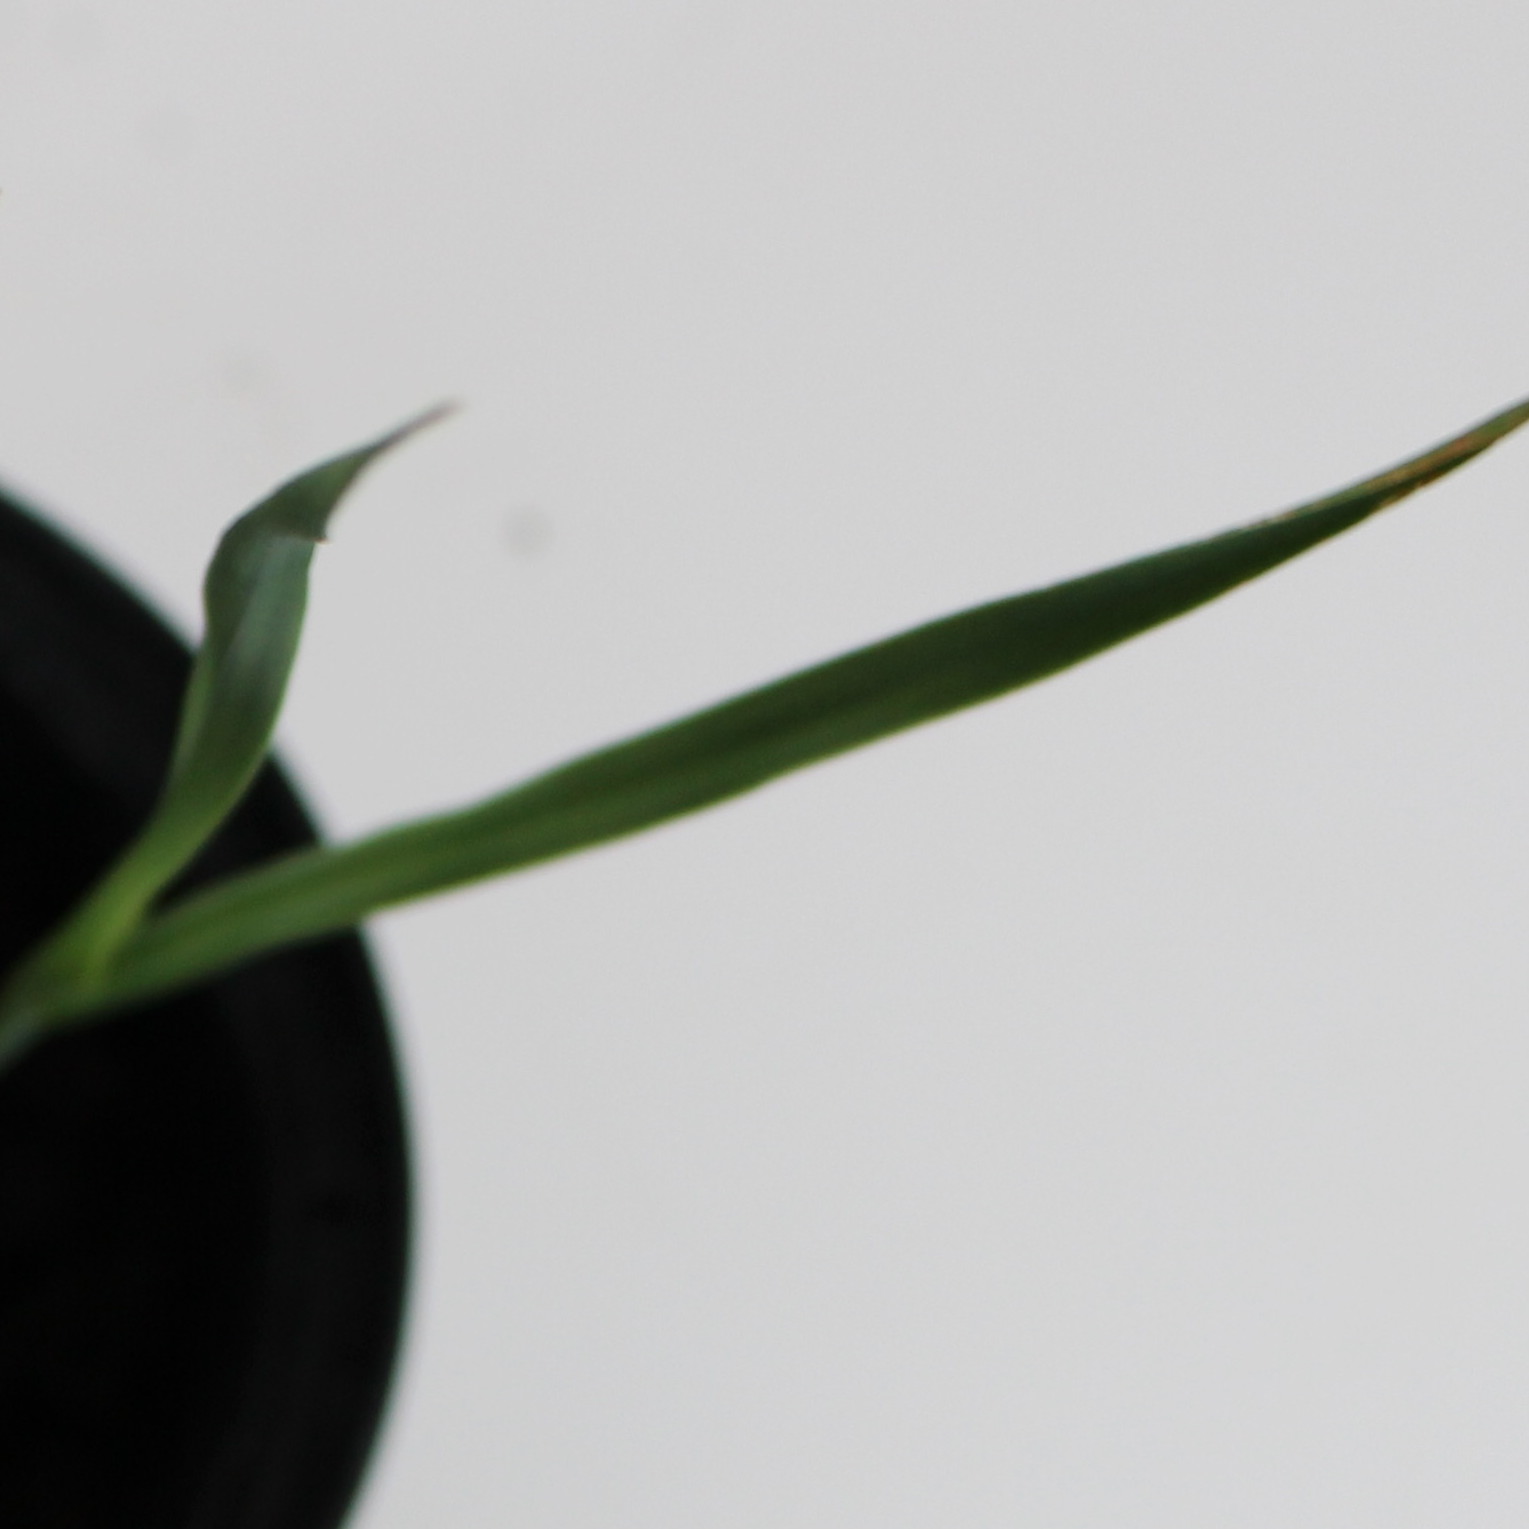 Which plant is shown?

Avena sterilis
